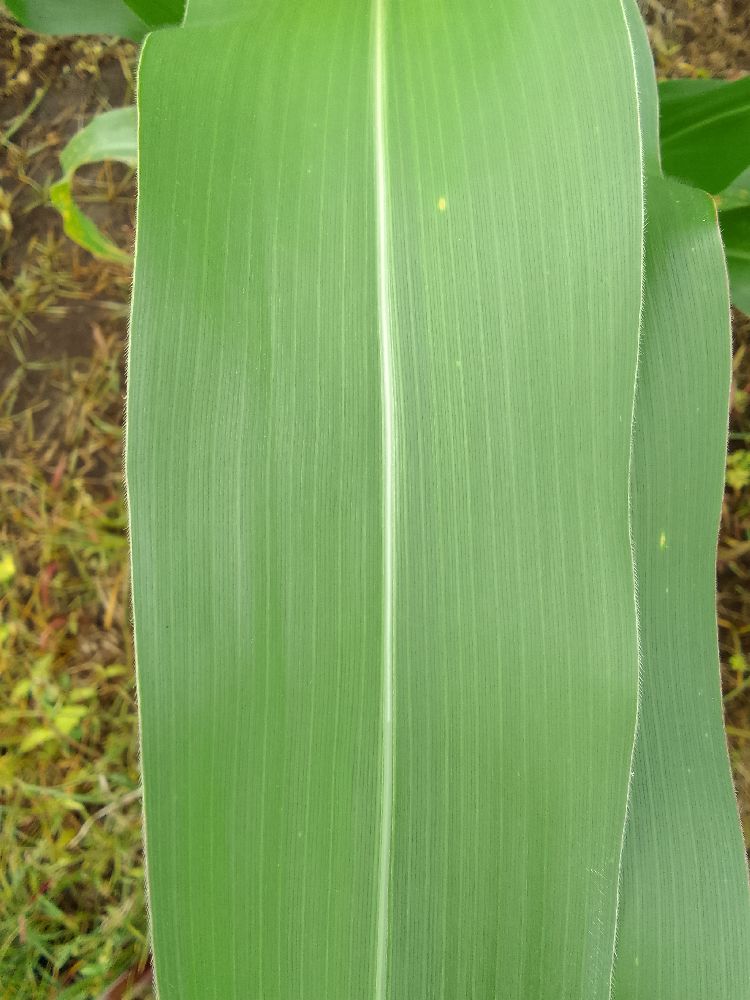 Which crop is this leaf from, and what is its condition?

maize, healthy
